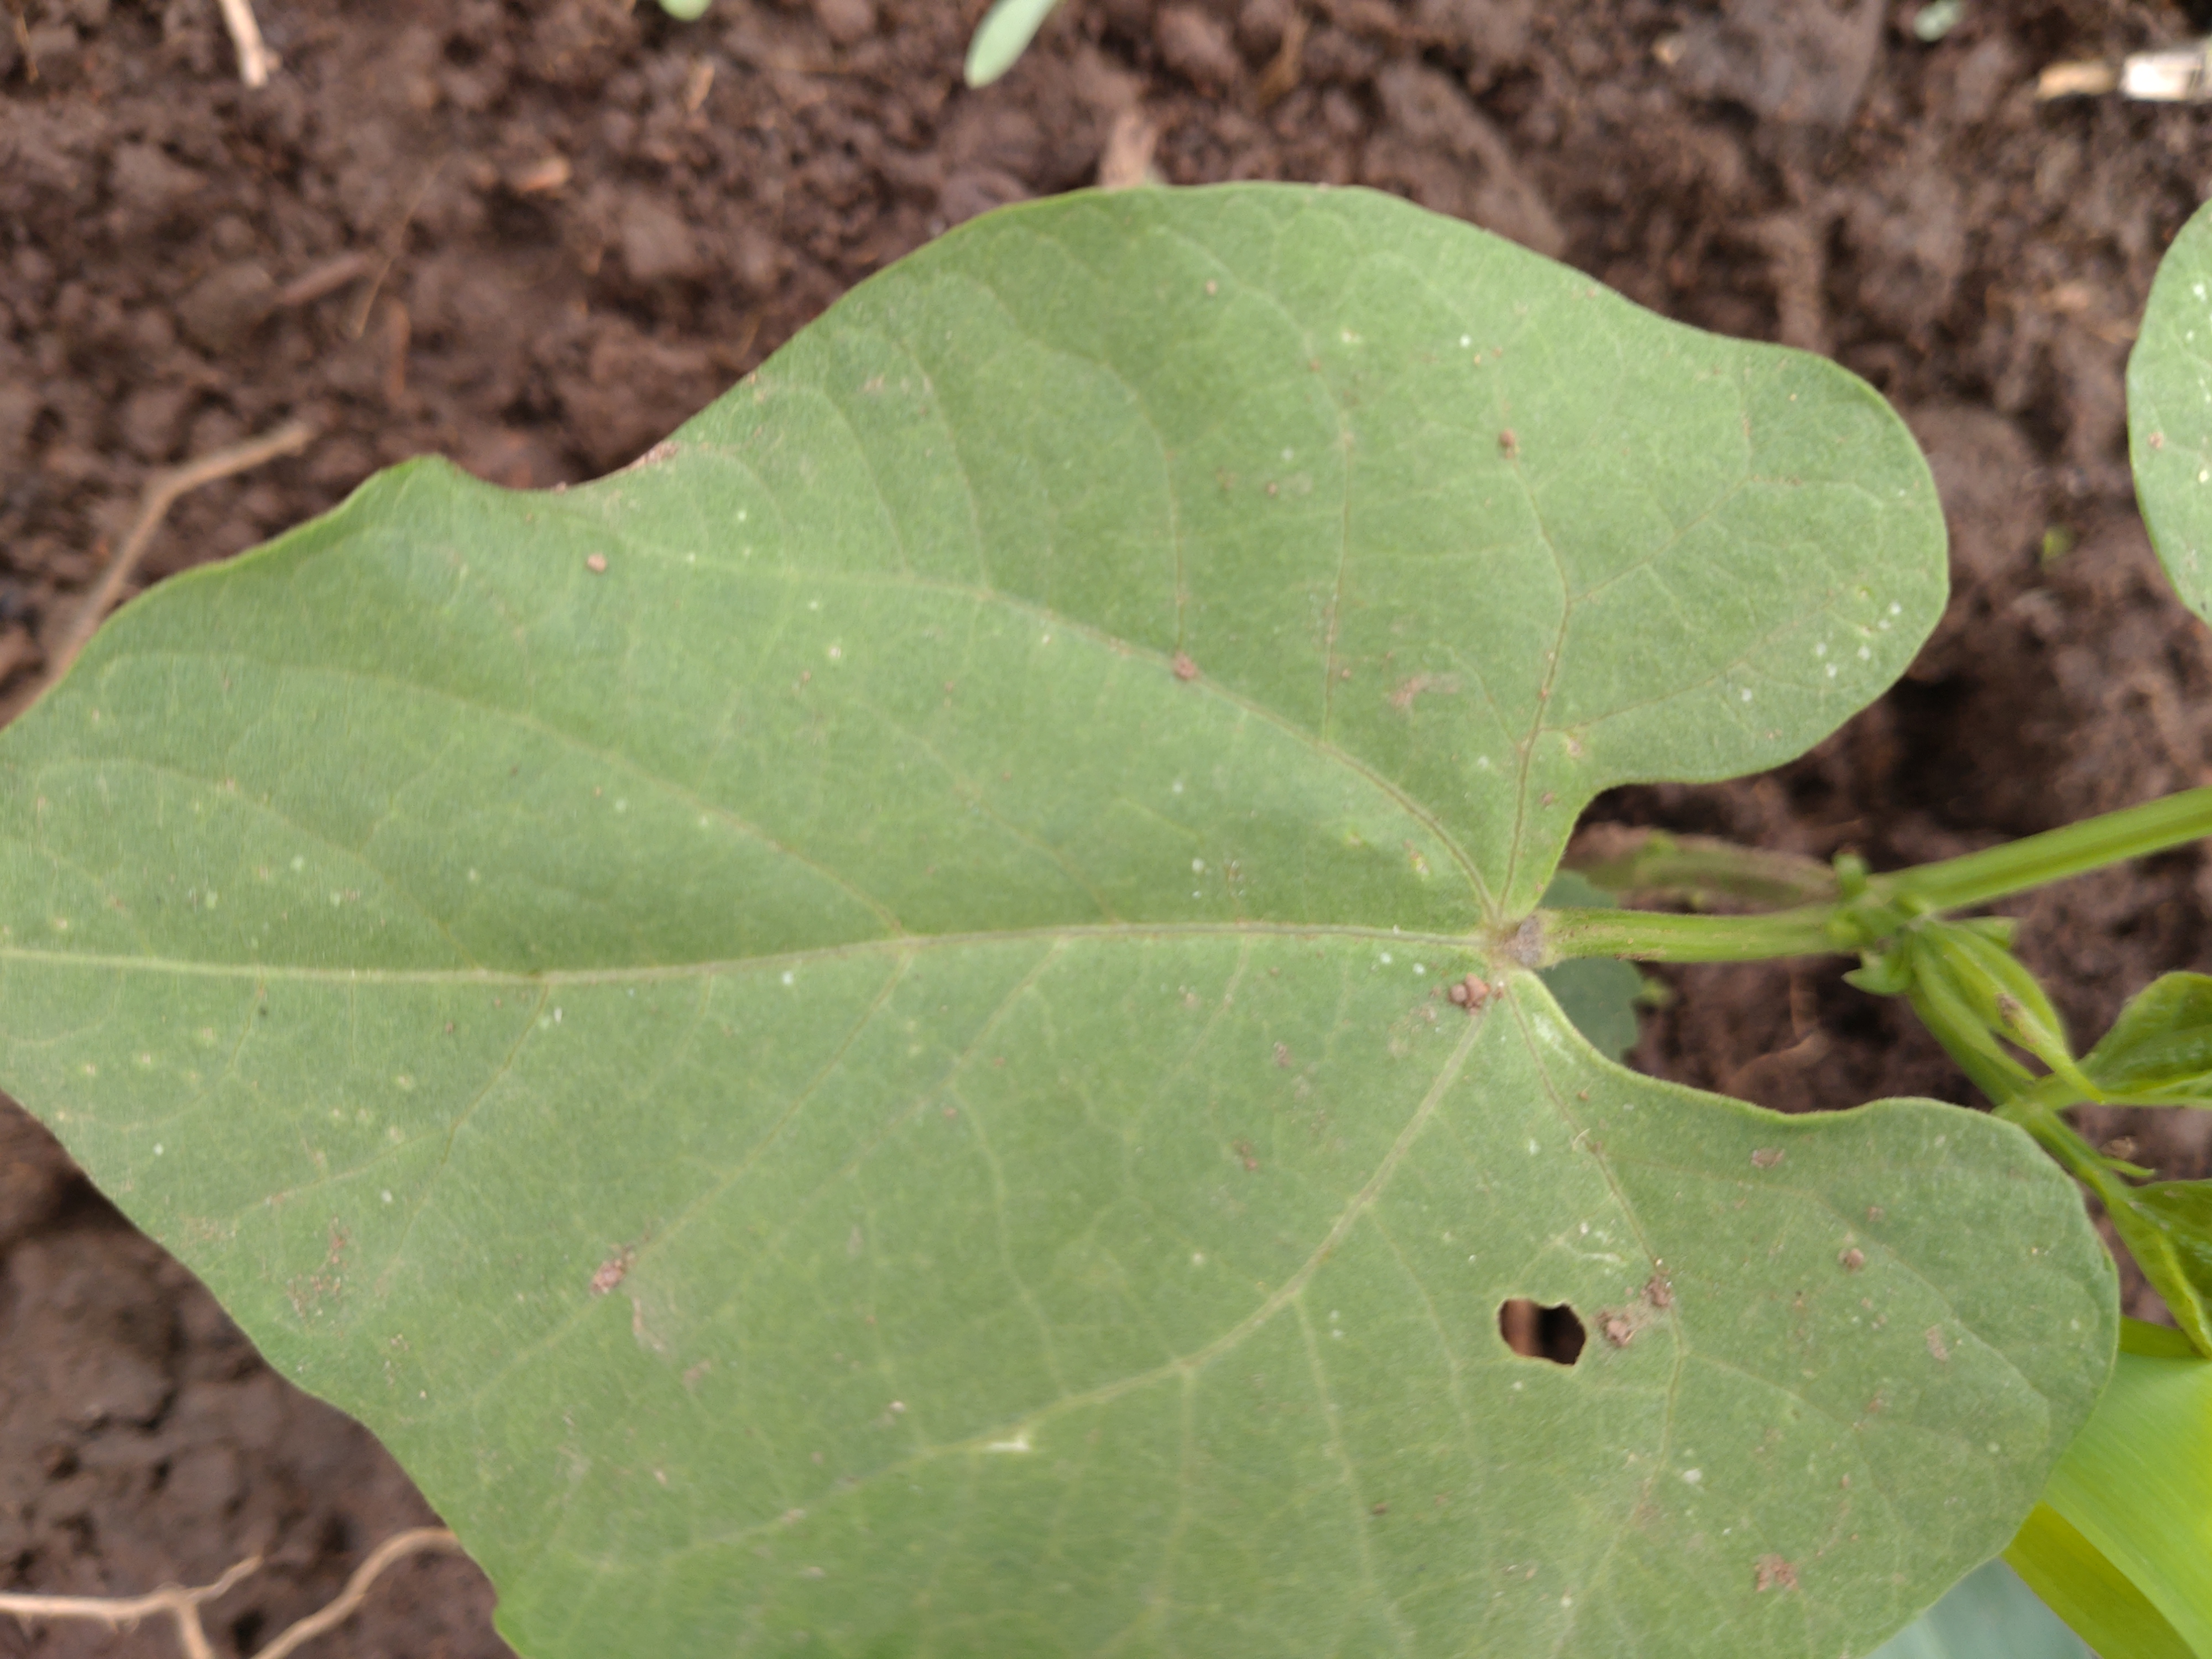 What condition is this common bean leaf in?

healthy
